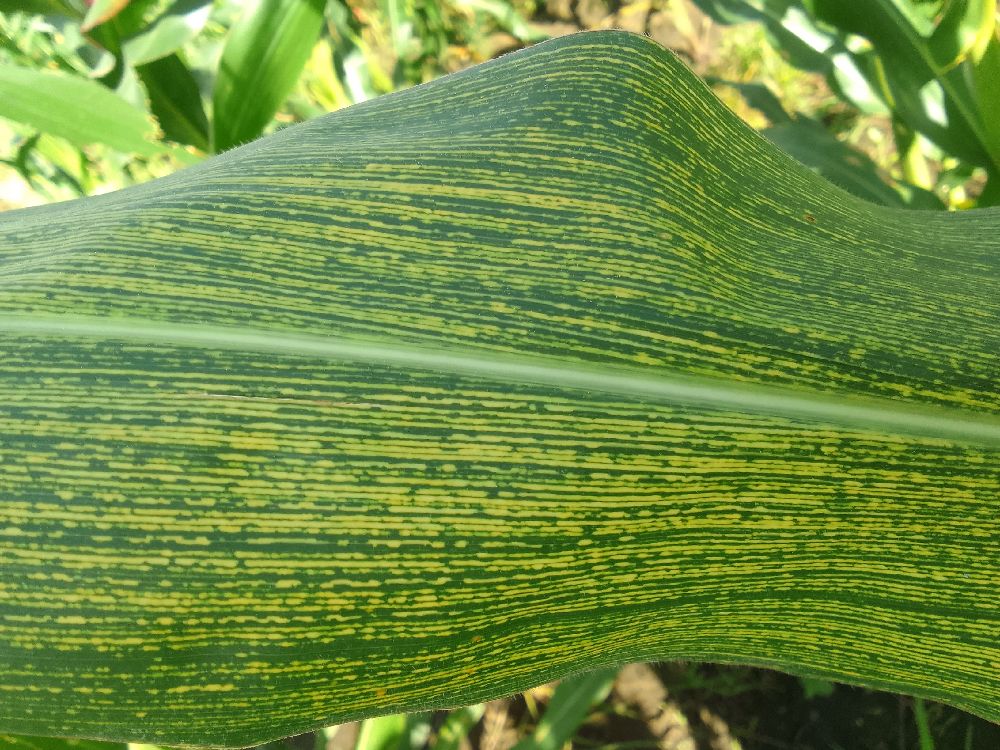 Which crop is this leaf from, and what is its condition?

maize, maize streak virus
